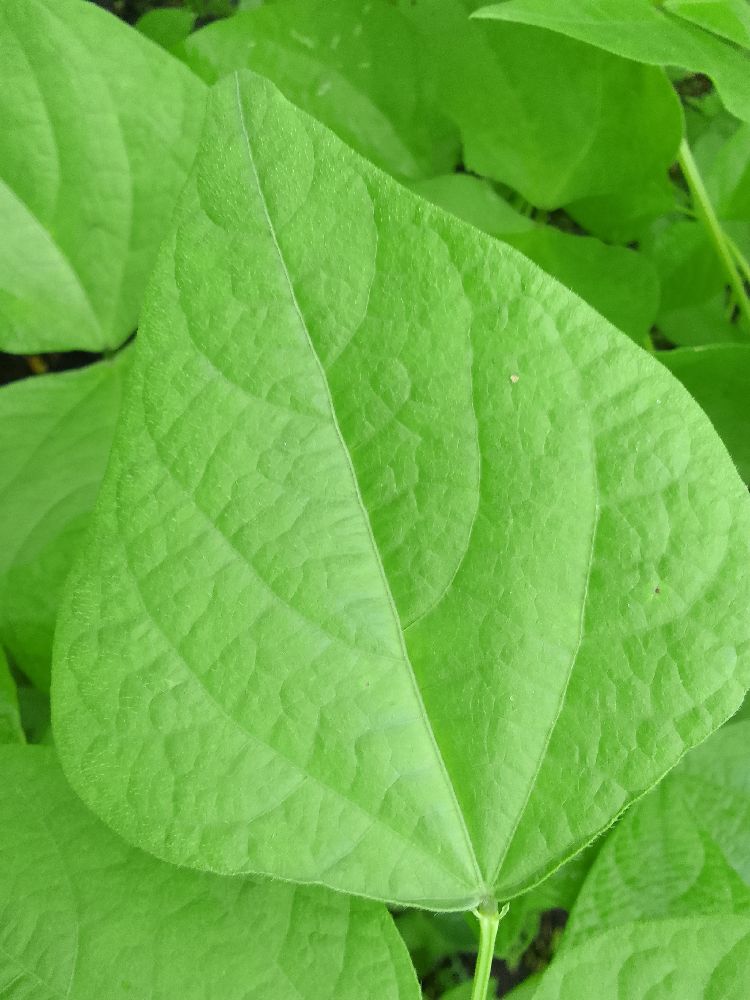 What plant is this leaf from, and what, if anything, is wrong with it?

common bean, healthy
